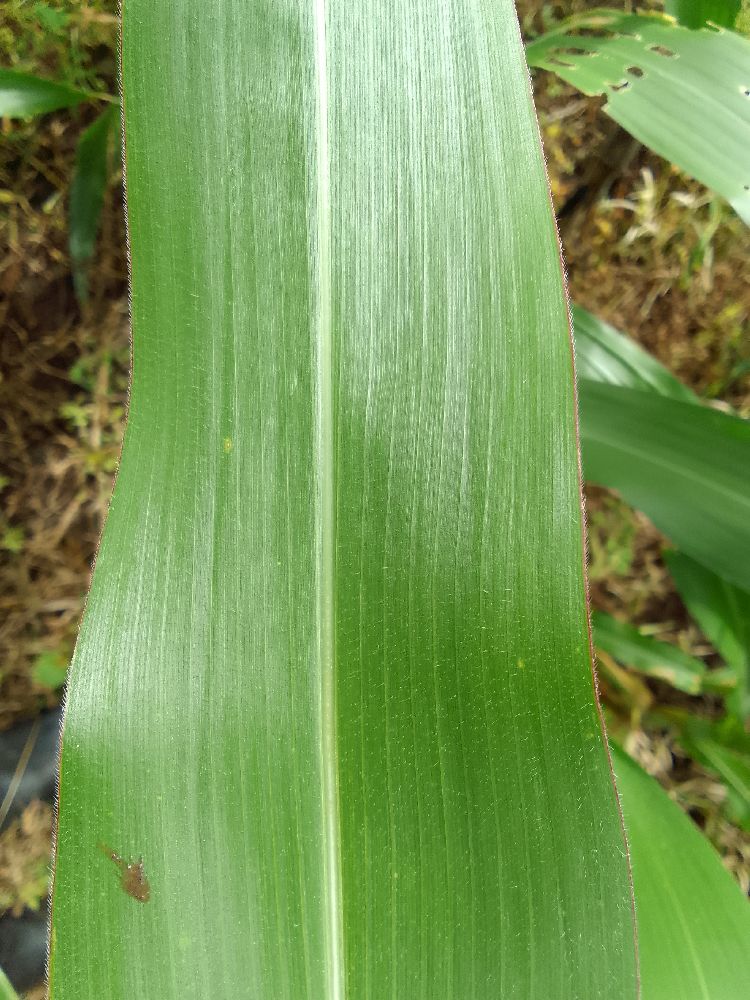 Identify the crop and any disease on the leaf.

maize, healthy
